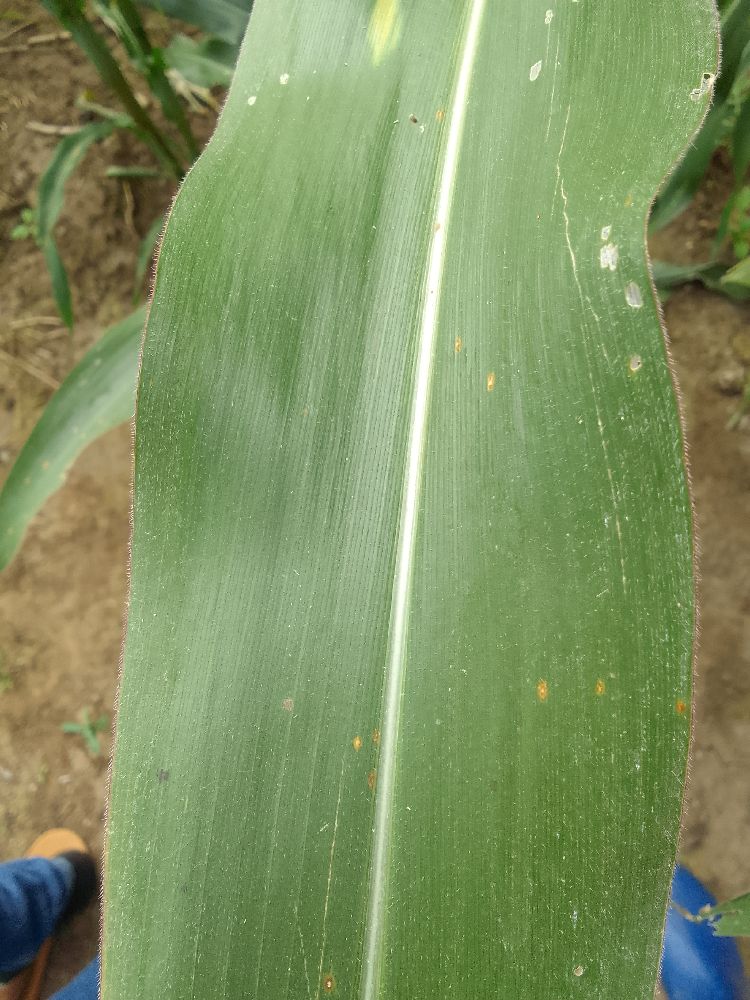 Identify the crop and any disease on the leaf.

maize, healthy
